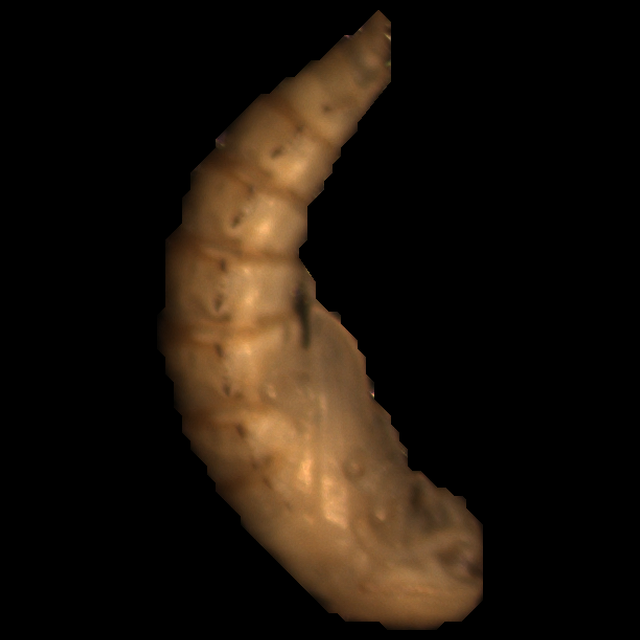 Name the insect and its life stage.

mealworm pupa
